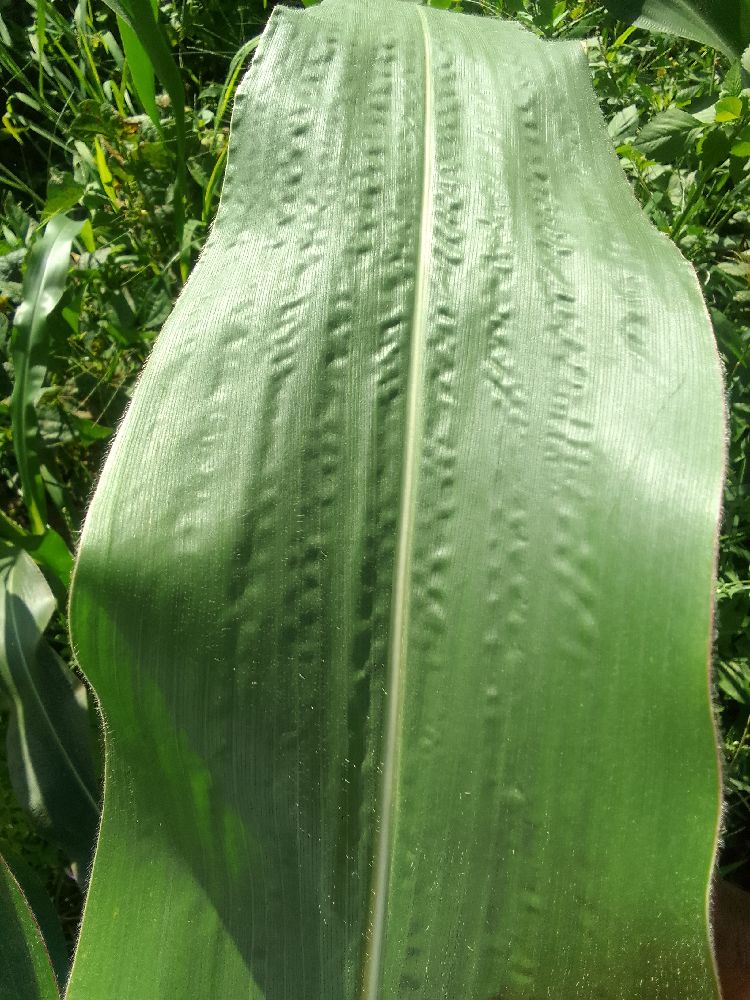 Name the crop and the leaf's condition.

maize, healthy
